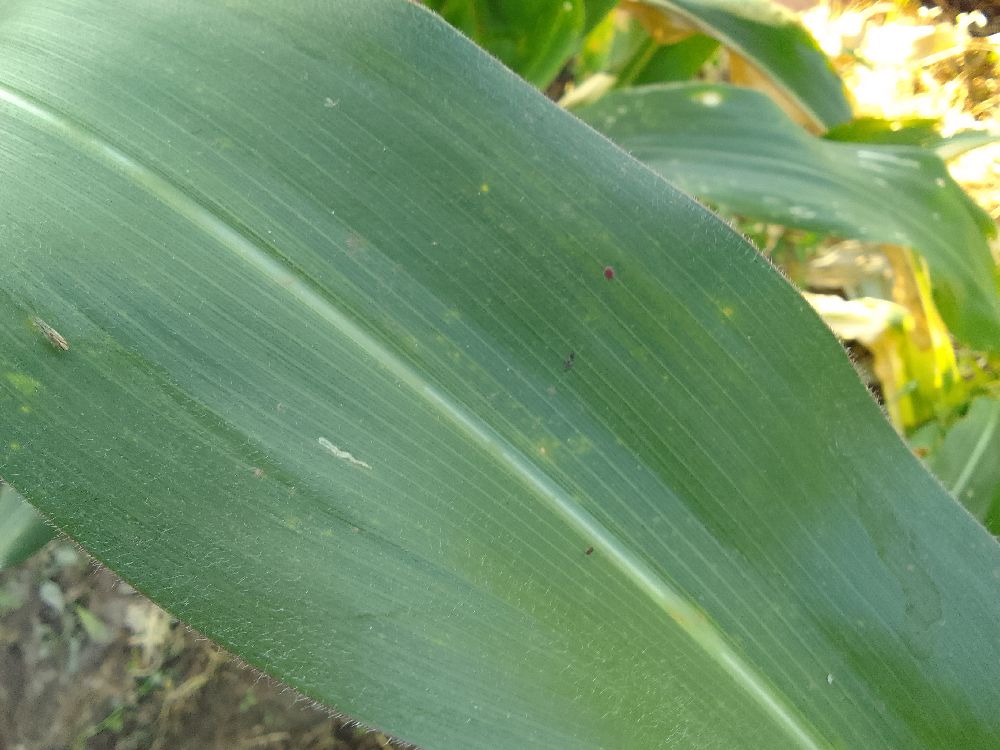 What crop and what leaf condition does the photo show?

maize, healthy
